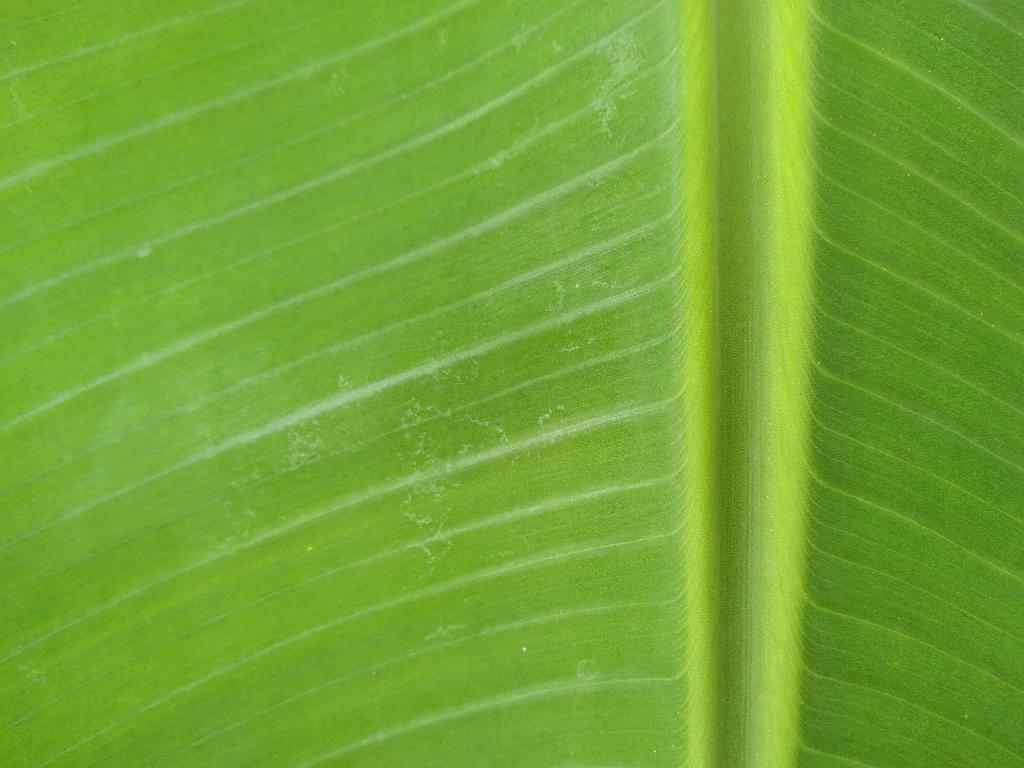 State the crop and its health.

banana, healthy
